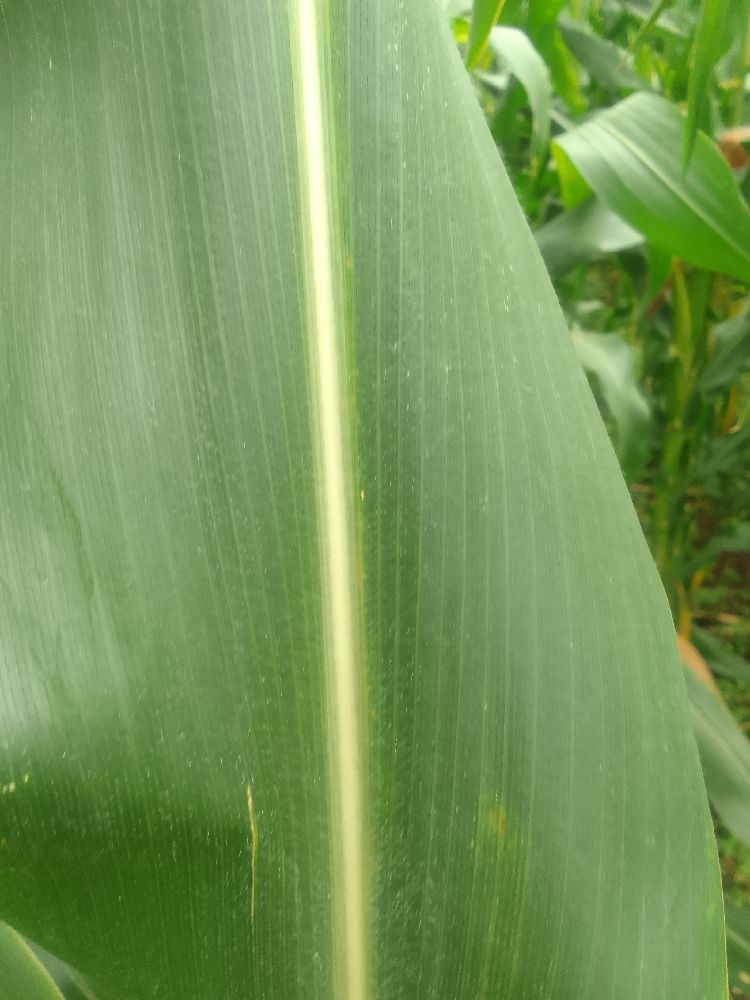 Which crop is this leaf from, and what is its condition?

maize, healthy
